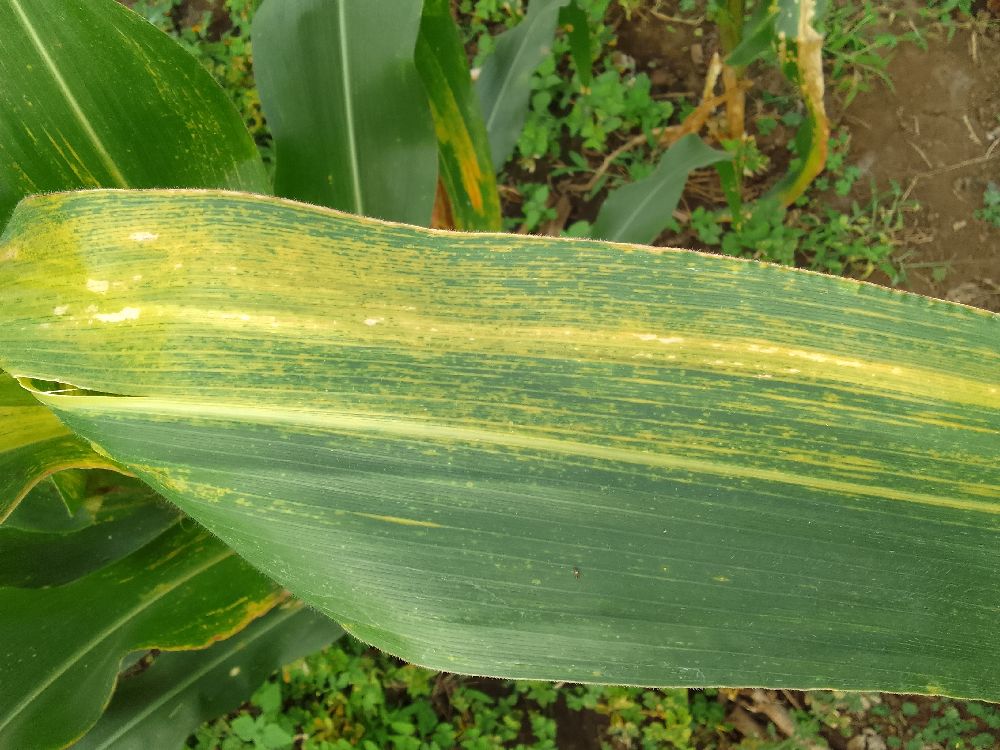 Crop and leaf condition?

maize, maize lethal necrosis
